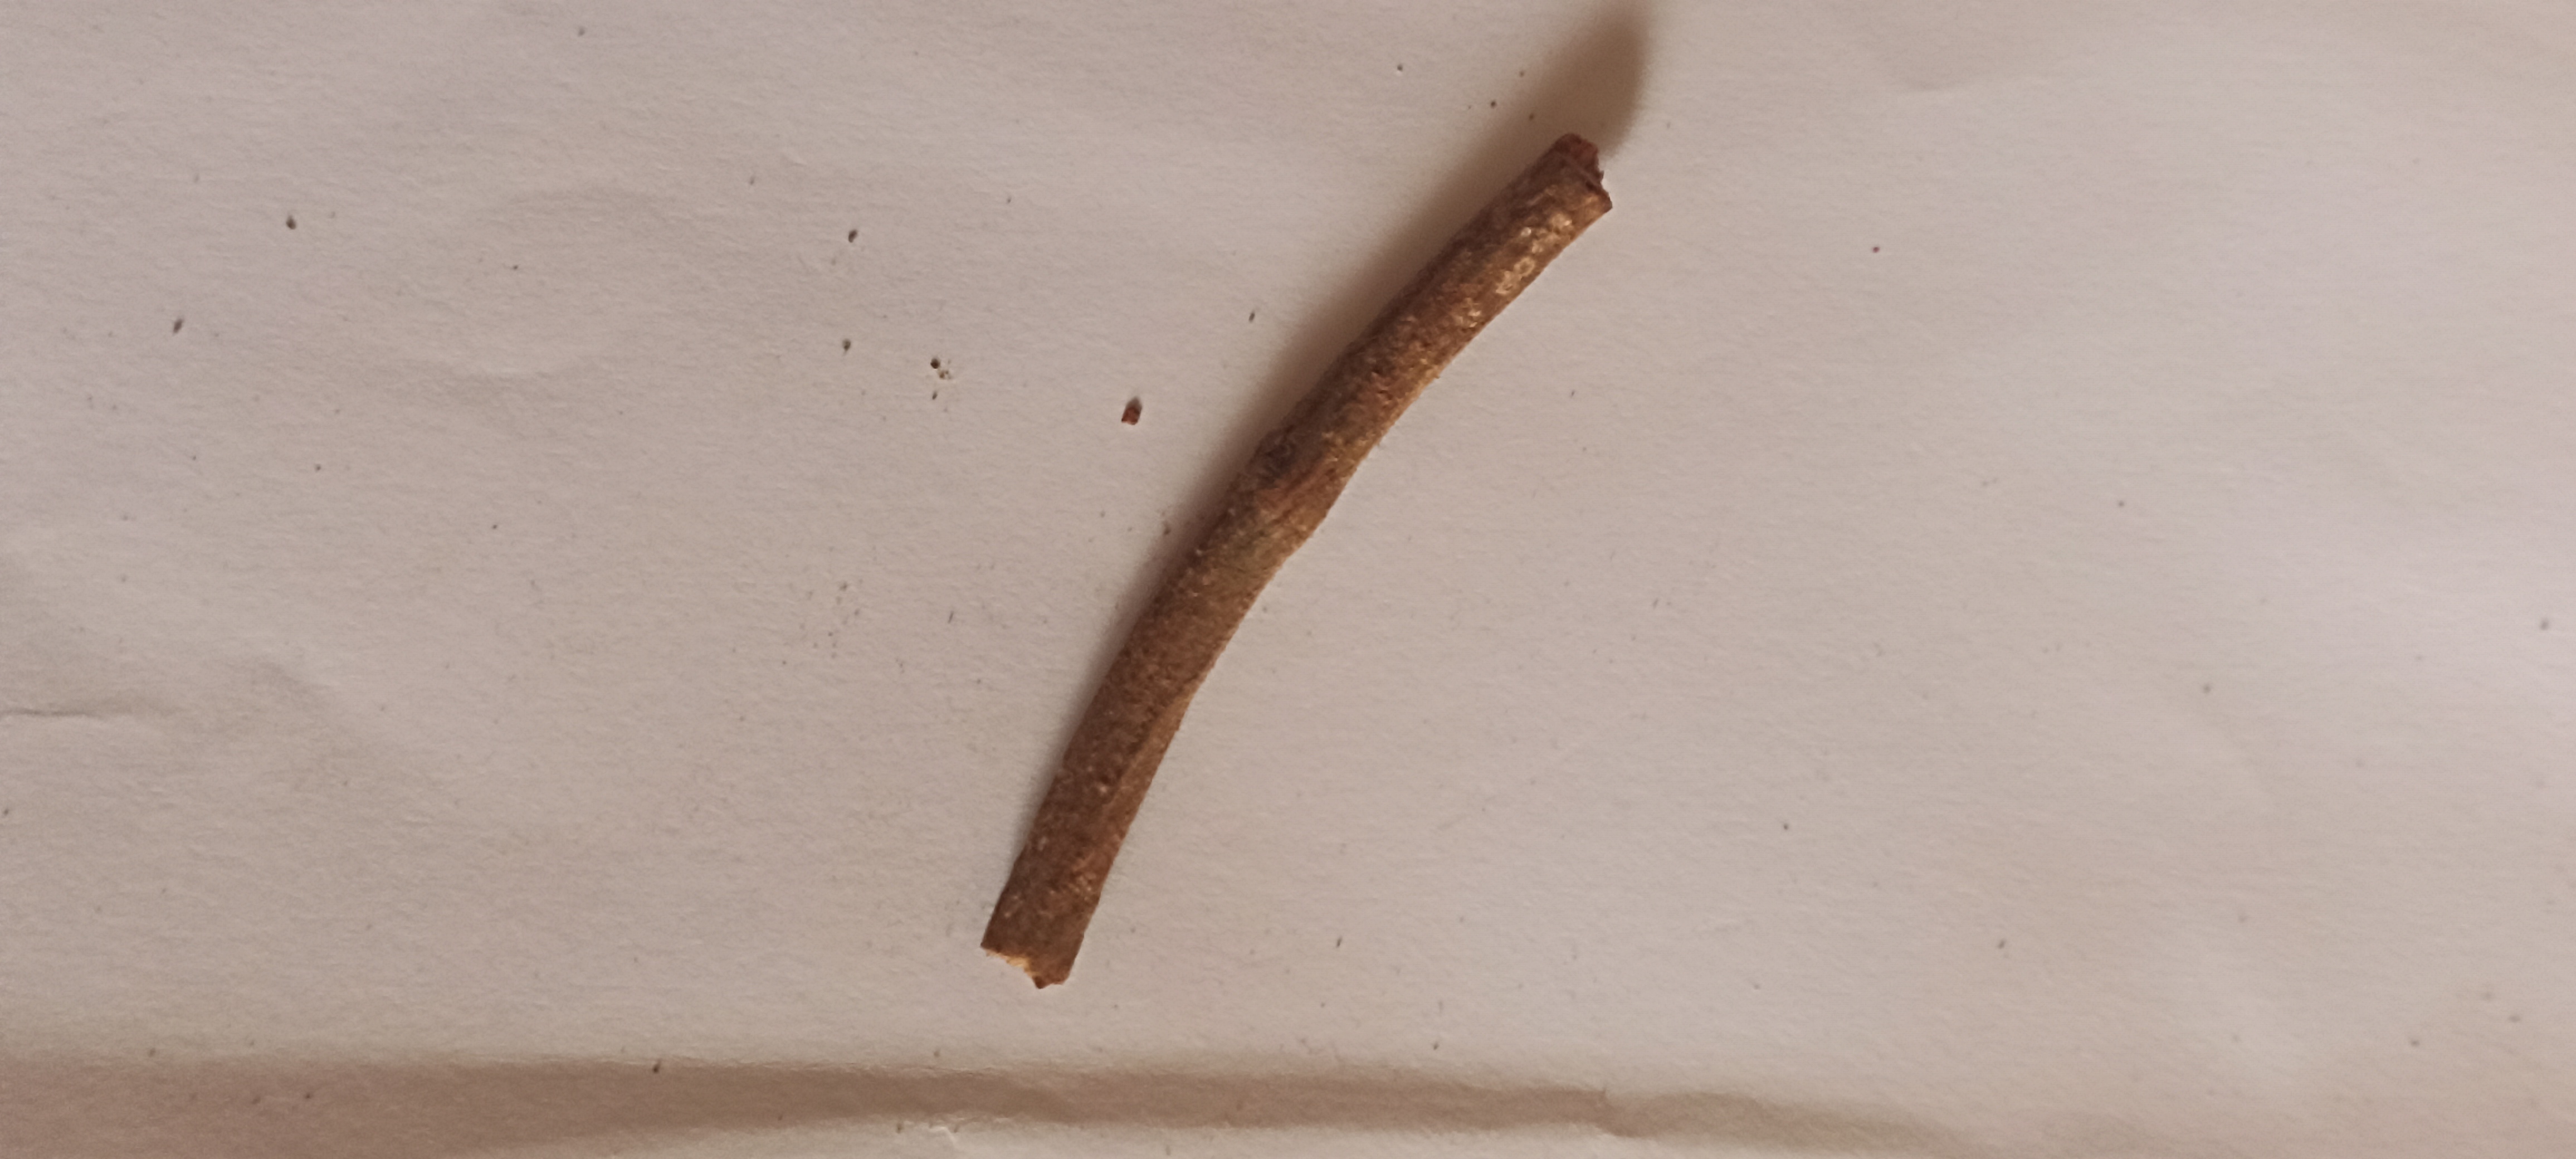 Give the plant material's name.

manjistha
